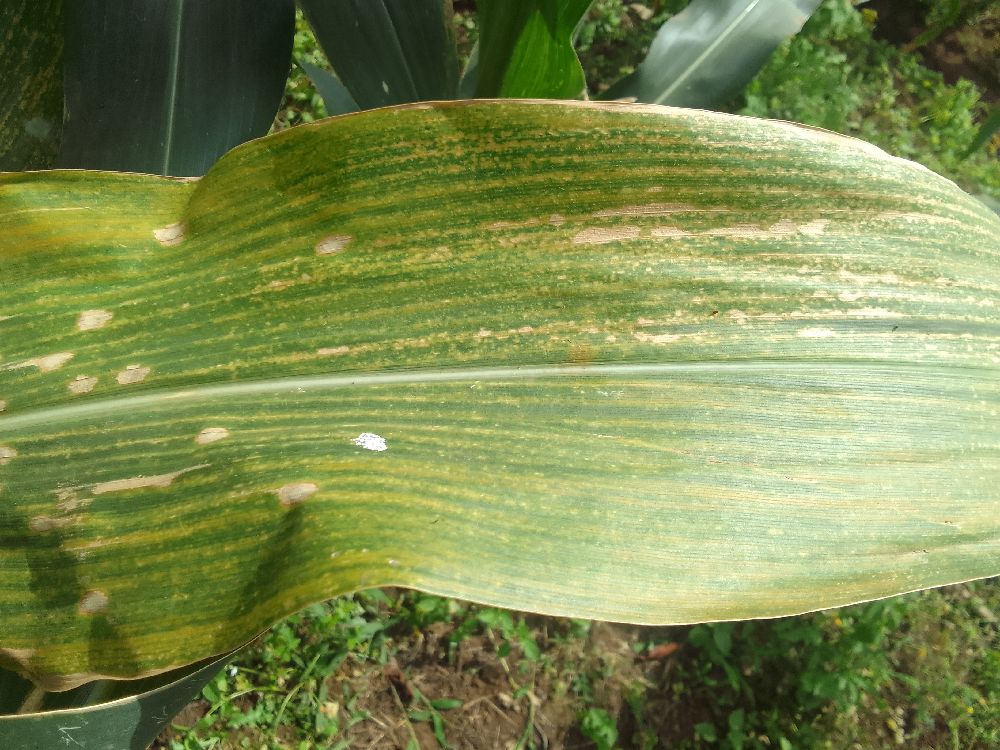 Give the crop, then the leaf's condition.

maize, maize lethal necrosis
